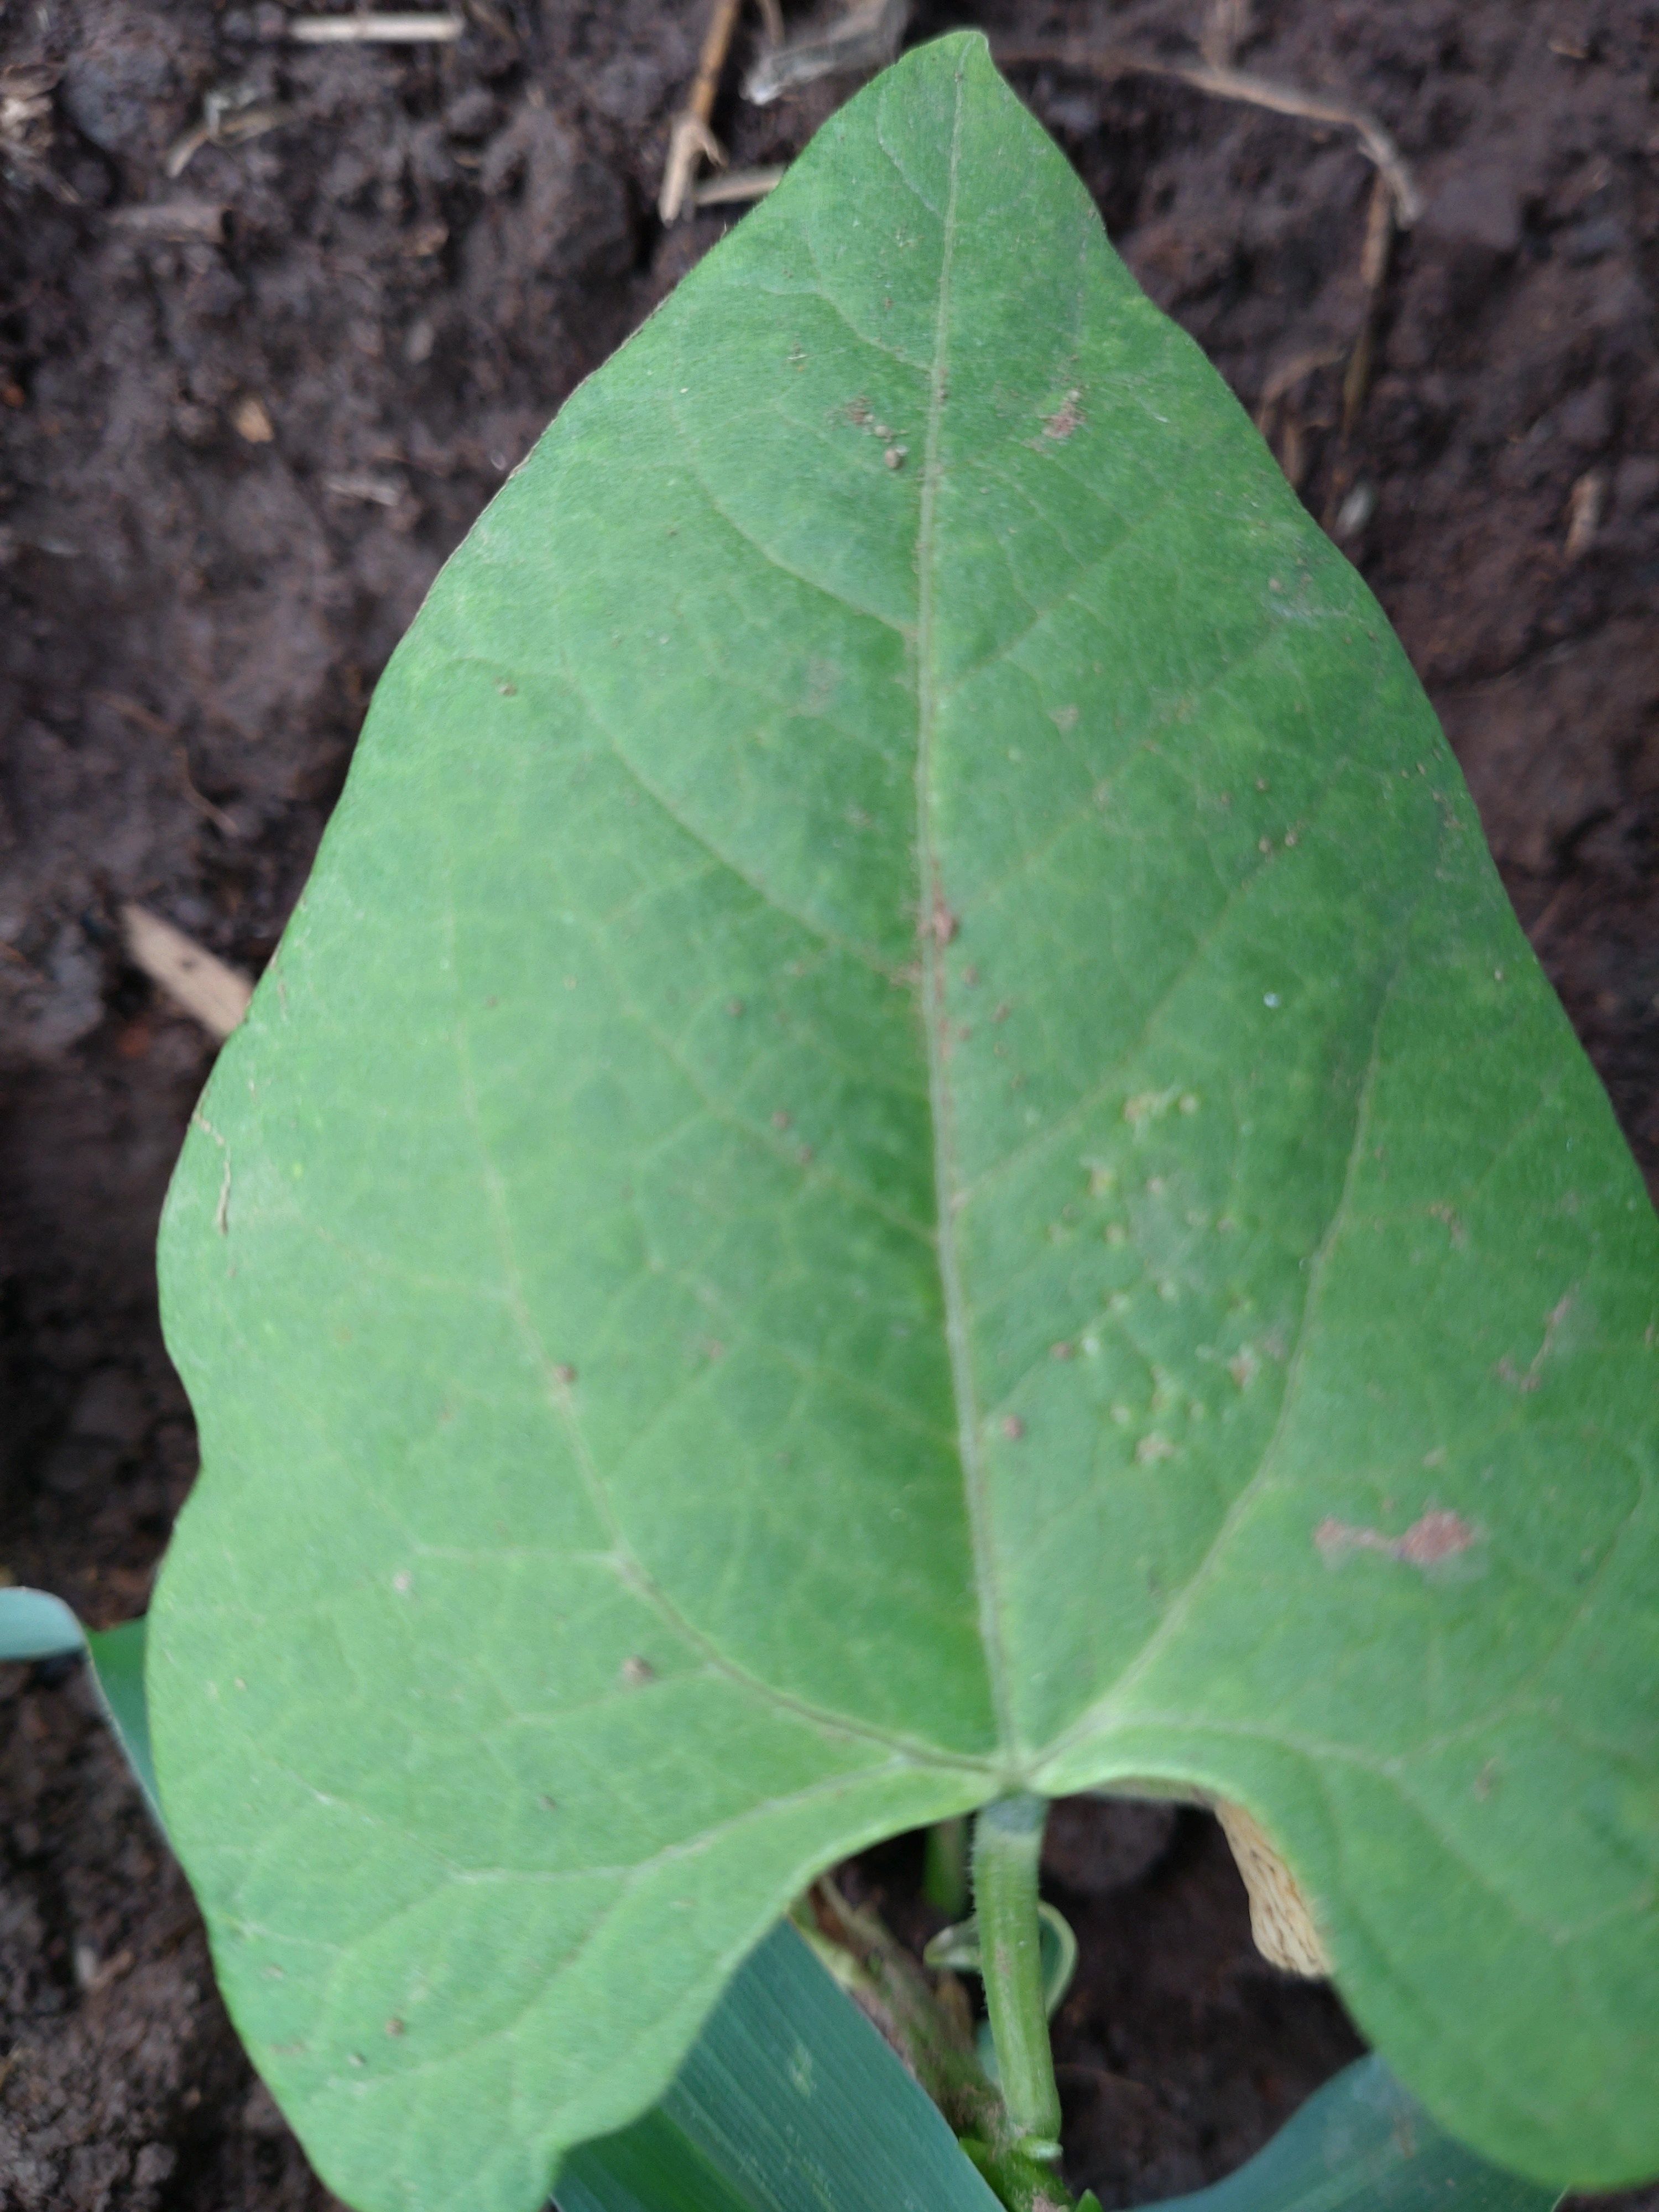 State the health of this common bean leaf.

healthy
